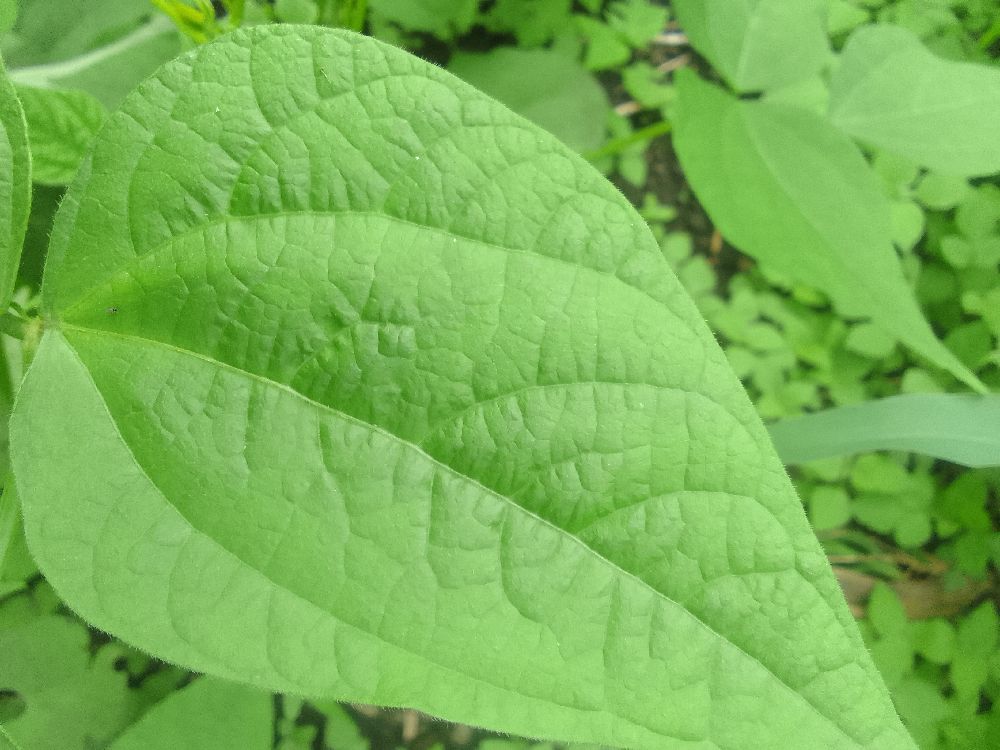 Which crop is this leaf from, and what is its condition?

common bean, healthy
